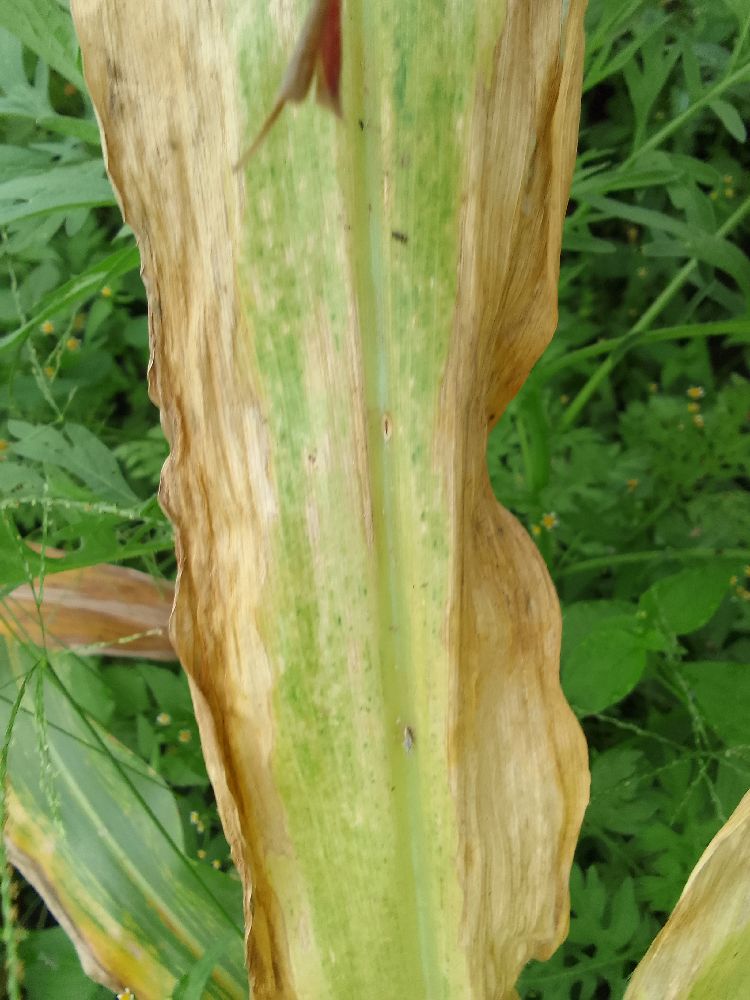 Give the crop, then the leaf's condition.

maize, maize lethal necrosis
